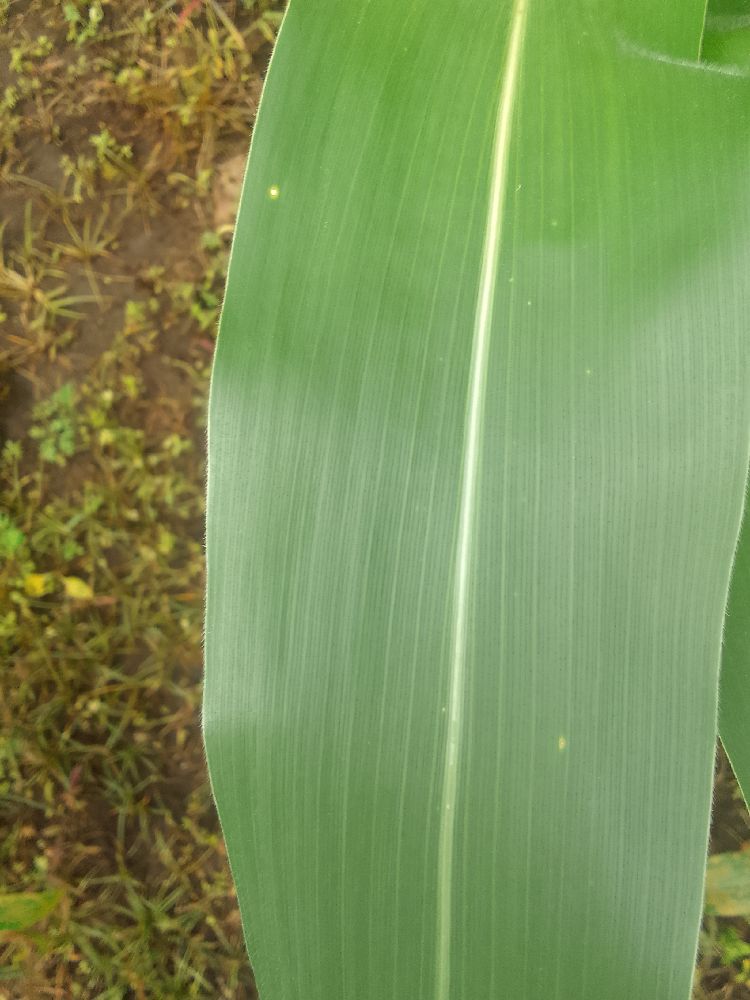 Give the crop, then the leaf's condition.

maize, healthy
